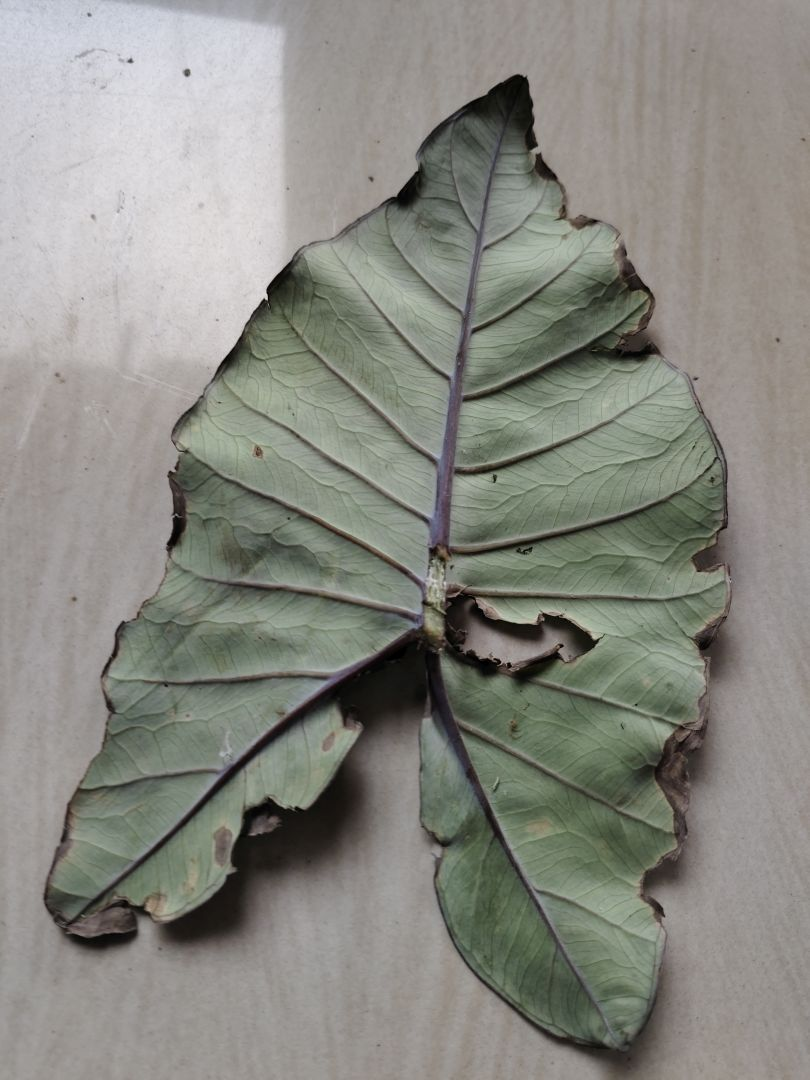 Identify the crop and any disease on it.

taro, leaf blight
